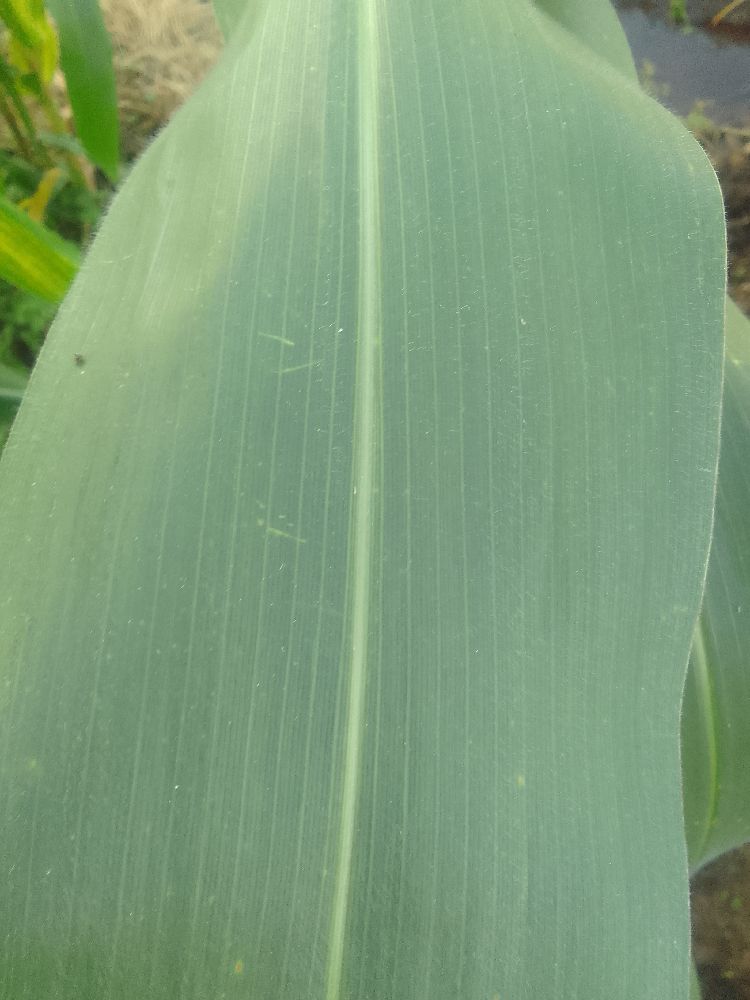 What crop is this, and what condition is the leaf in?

maize, healthy
